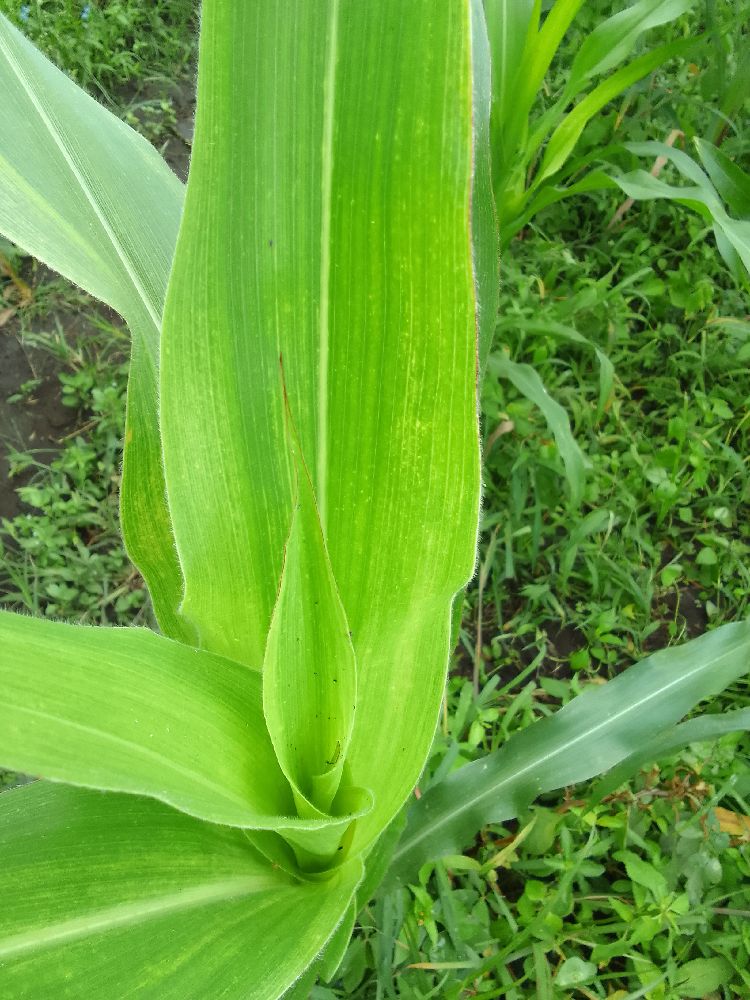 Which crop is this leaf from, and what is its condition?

maize, maize lethal necrosis
